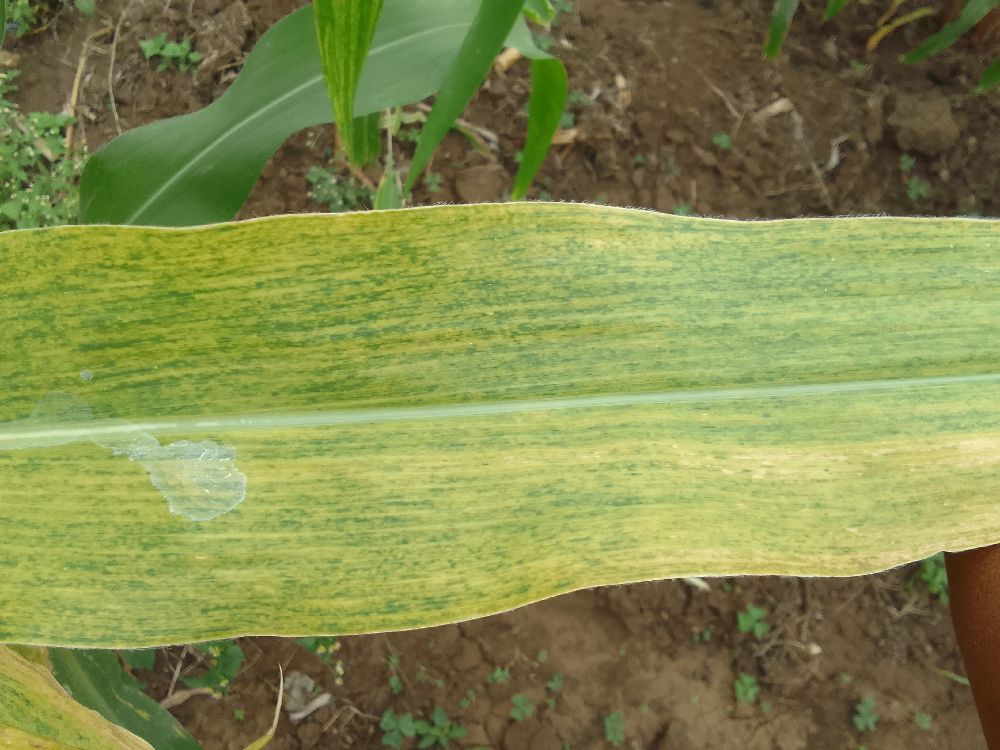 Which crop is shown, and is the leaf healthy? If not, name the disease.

maize, maize lethal necrosis
